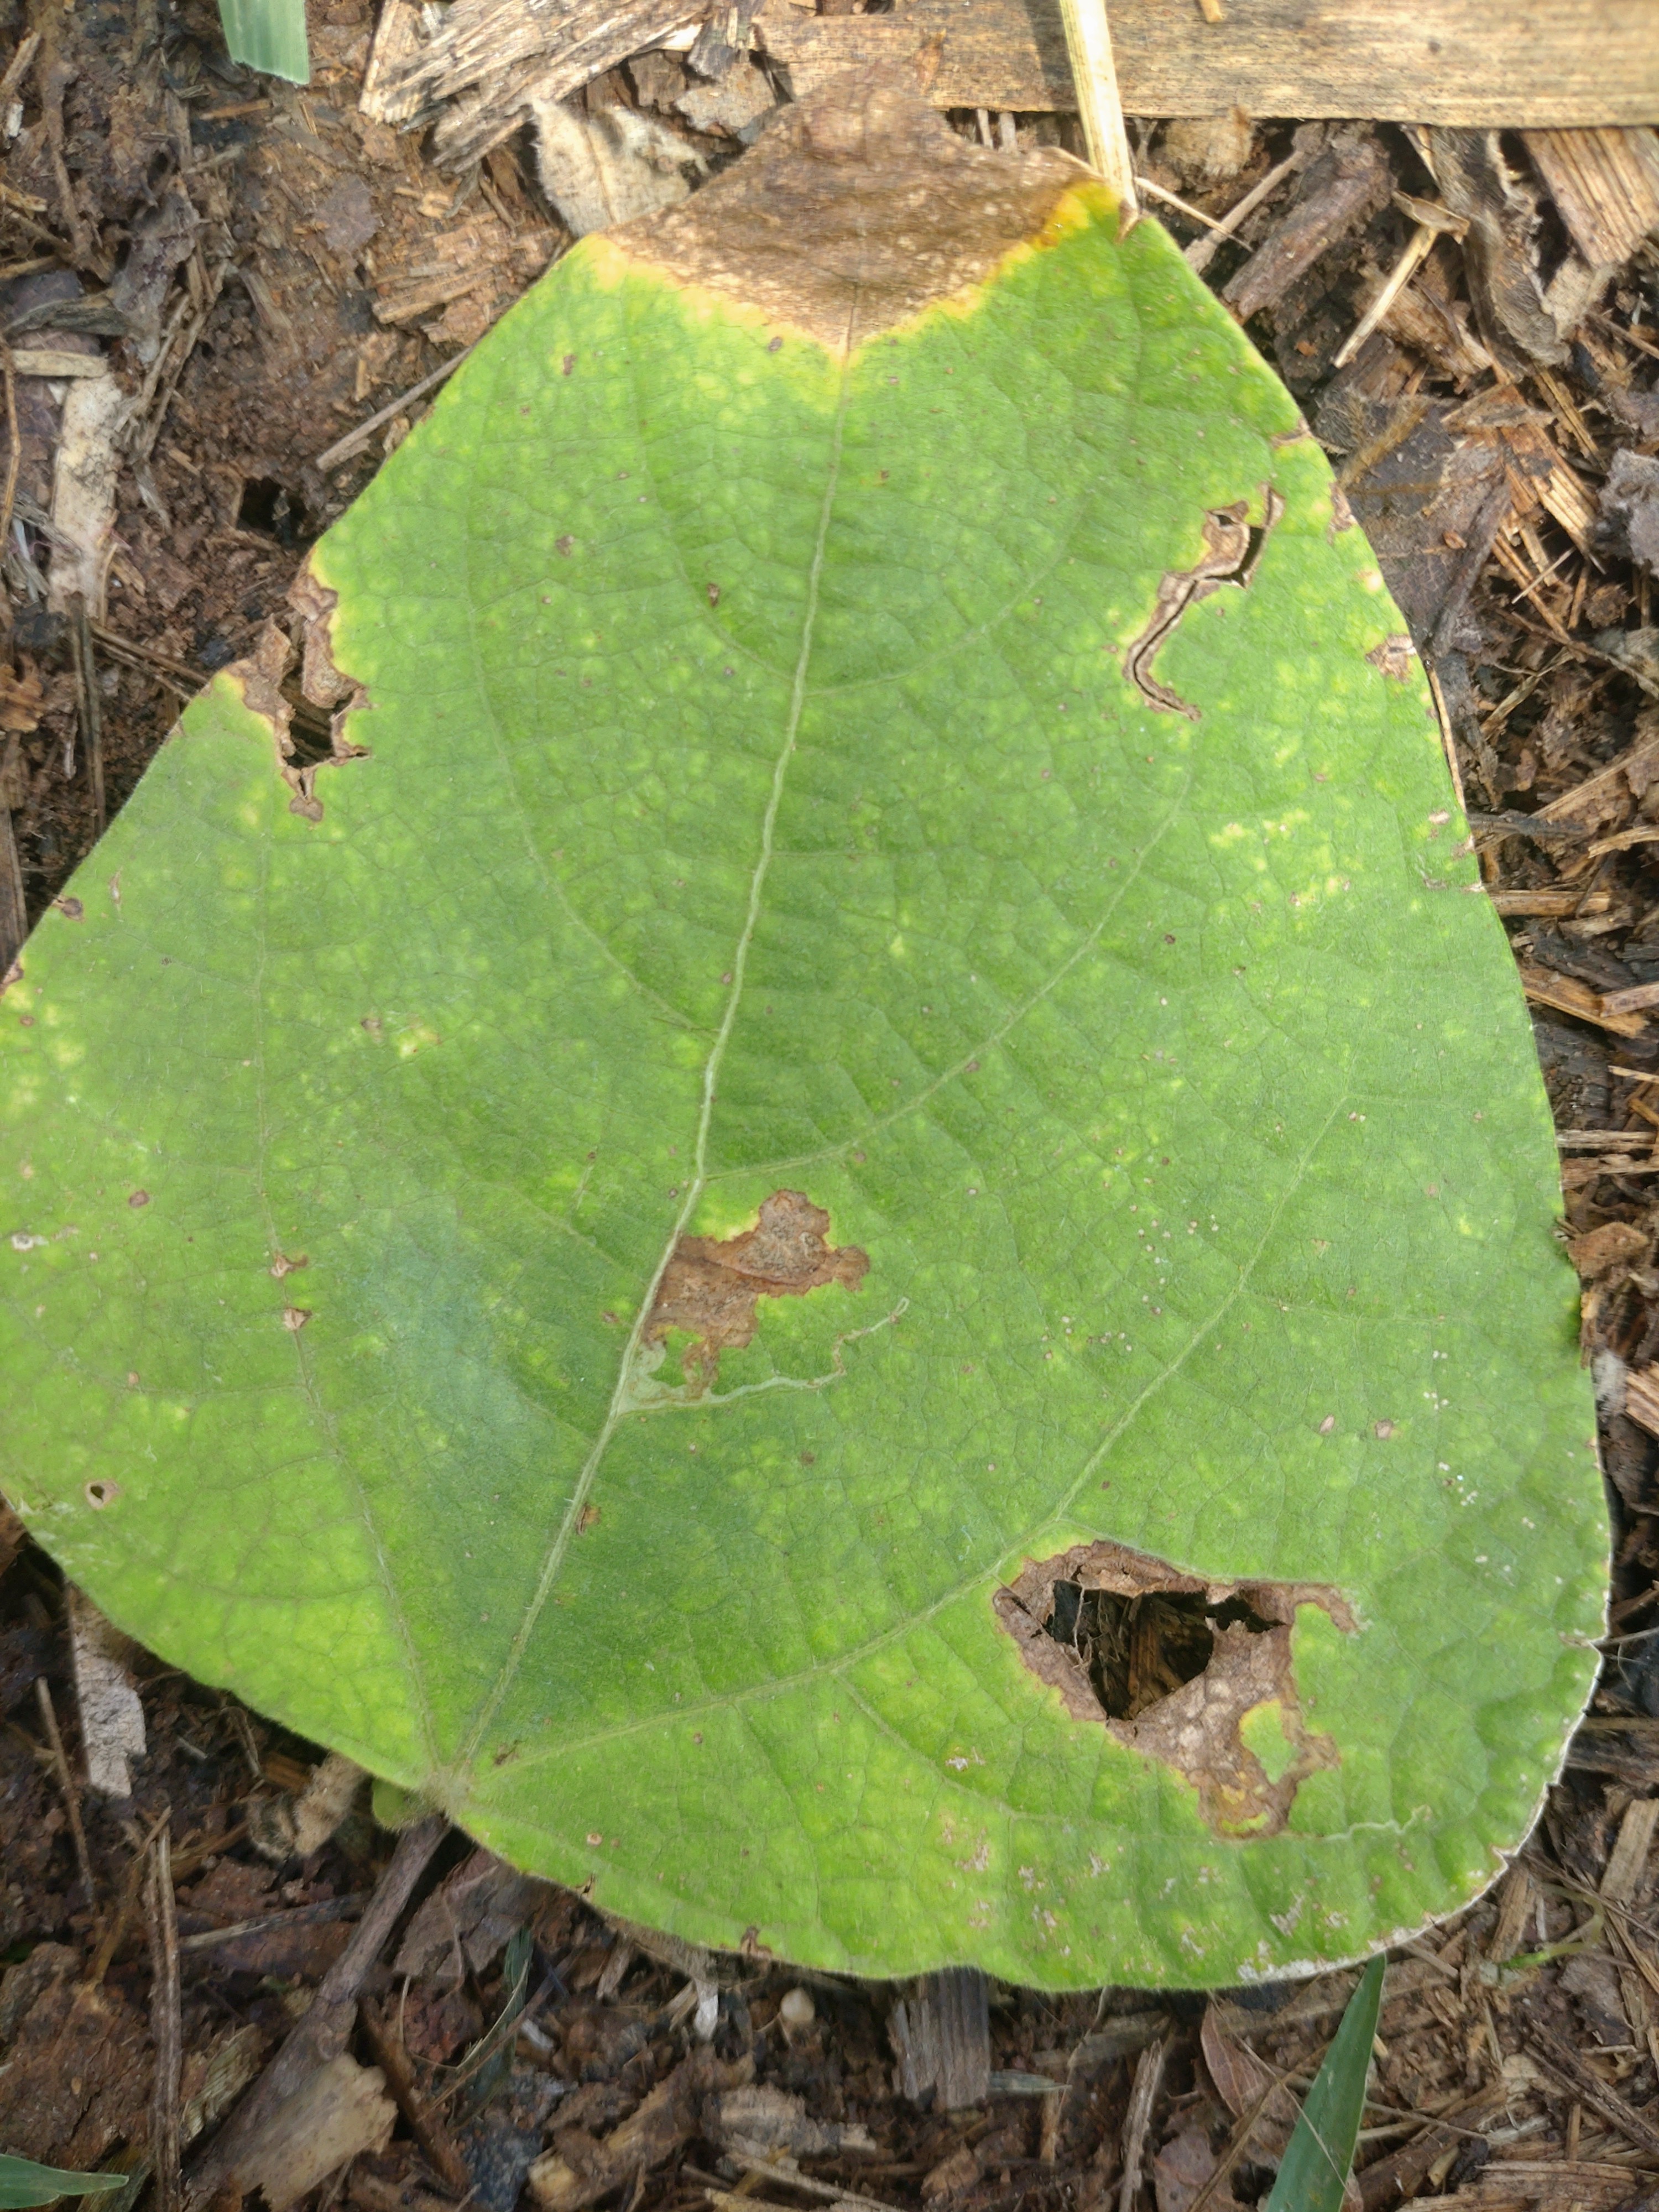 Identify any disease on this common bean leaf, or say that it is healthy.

rust
